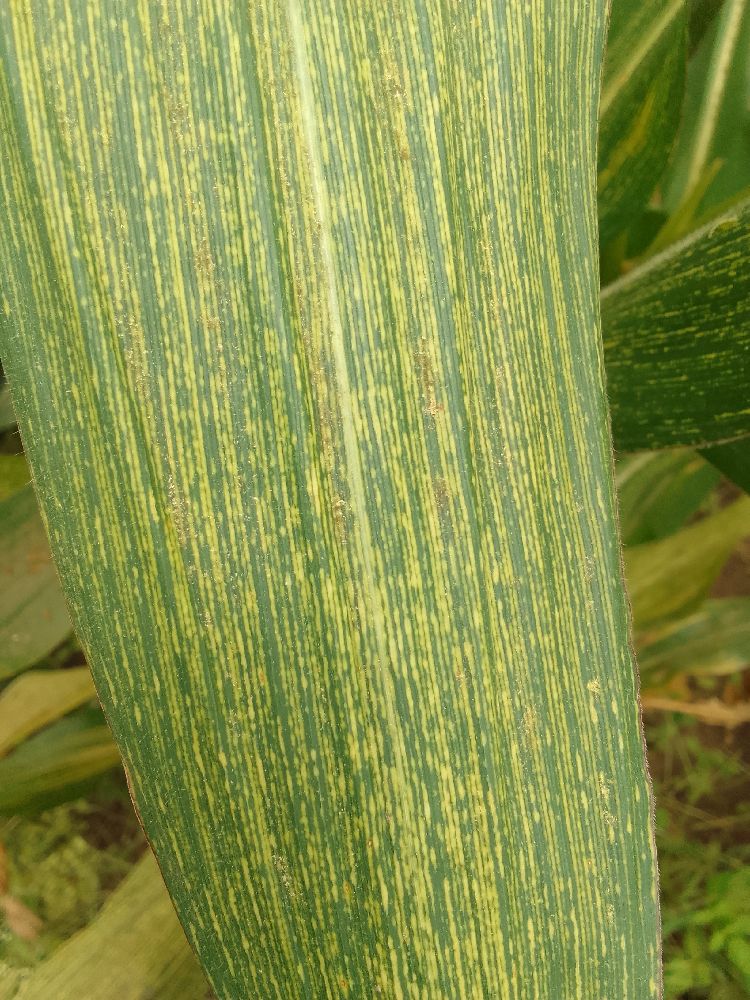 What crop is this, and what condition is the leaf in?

maize, maize streak virus
